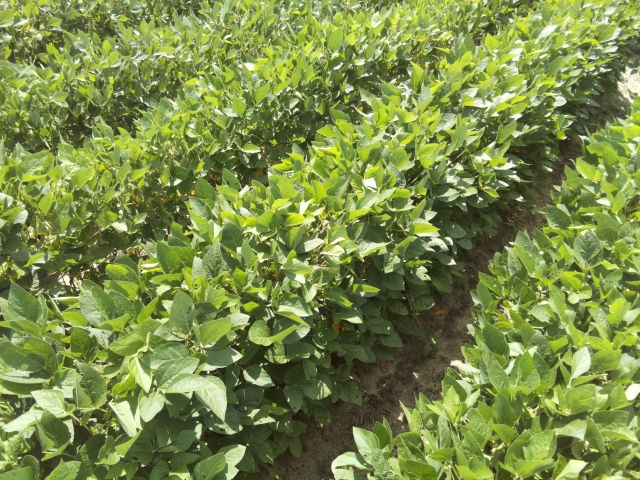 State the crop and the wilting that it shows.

soybean, leaves with no wilting
